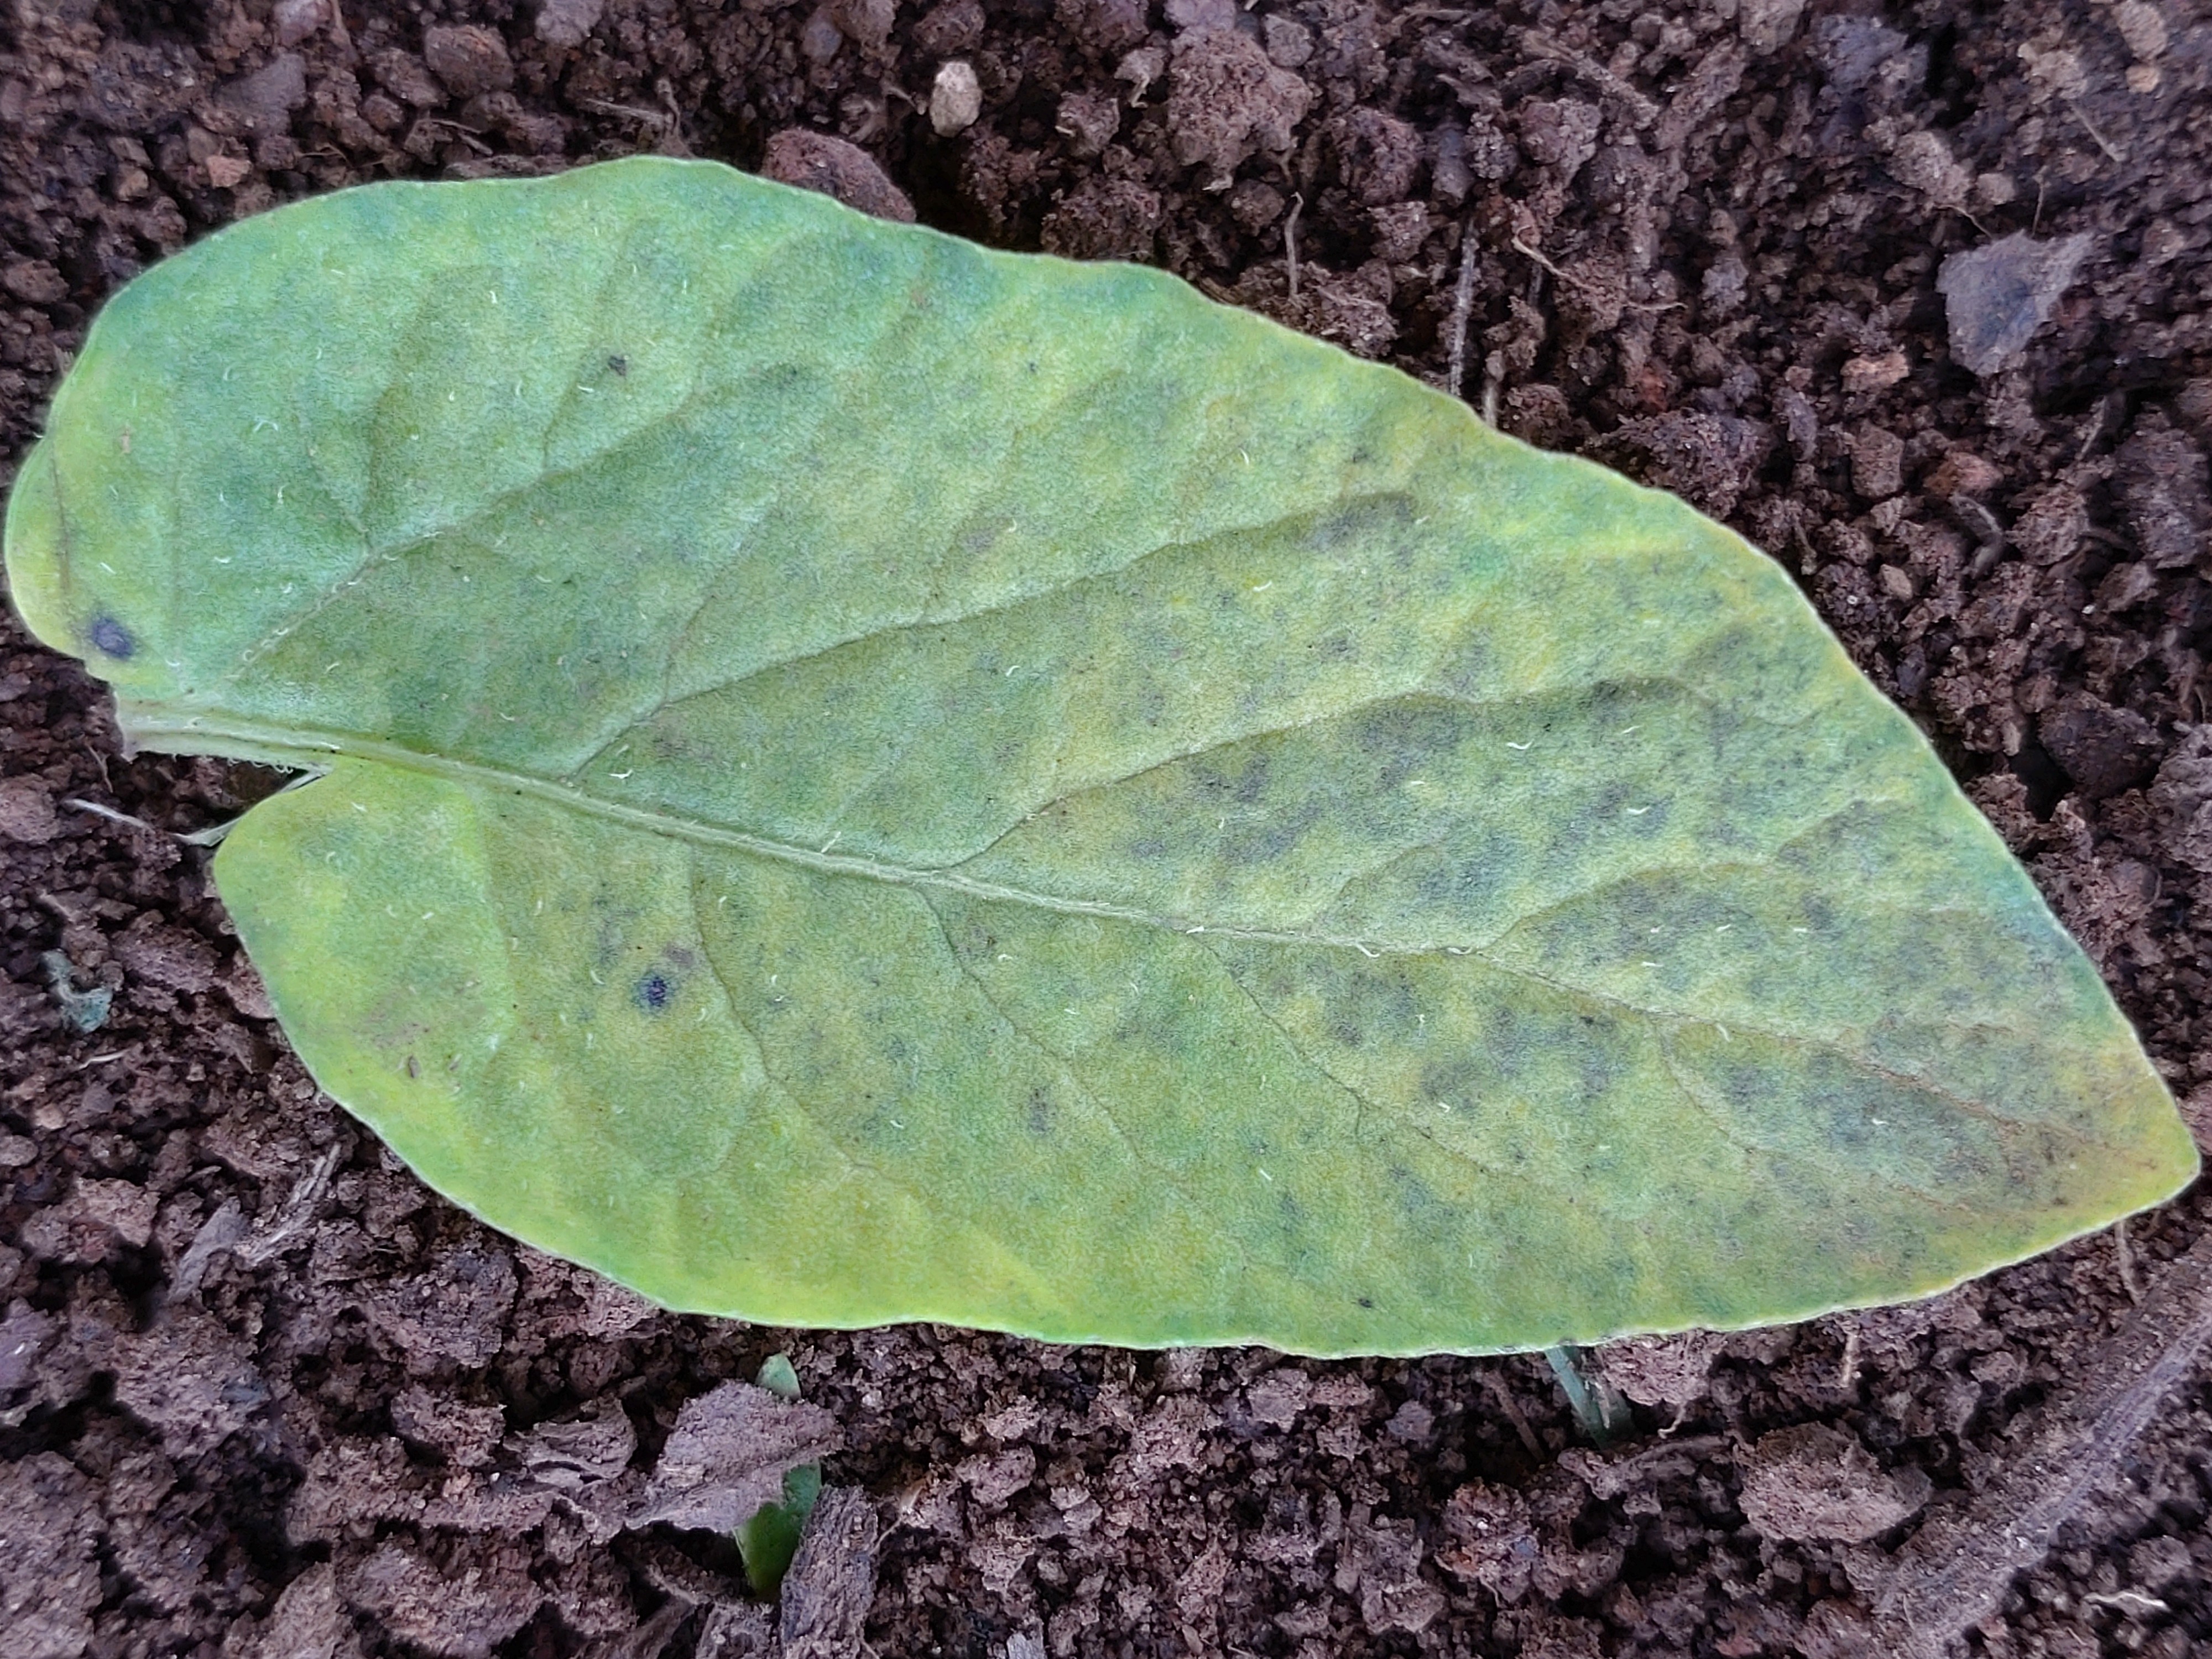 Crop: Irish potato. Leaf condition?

late blight
